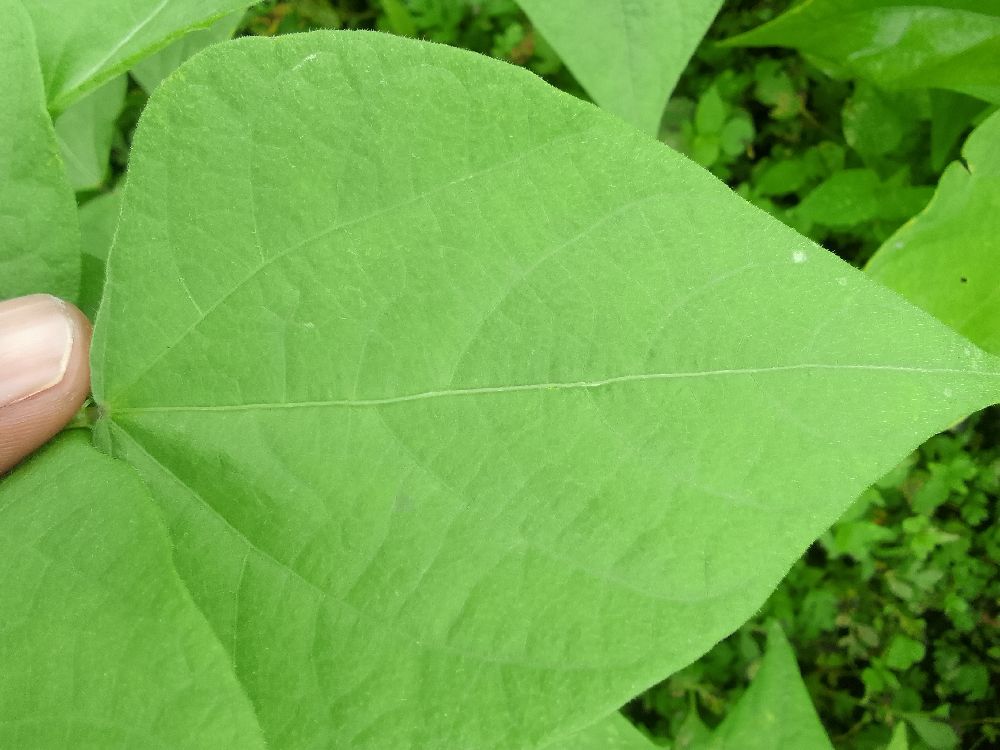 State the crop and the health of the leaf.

common bean, healthy
